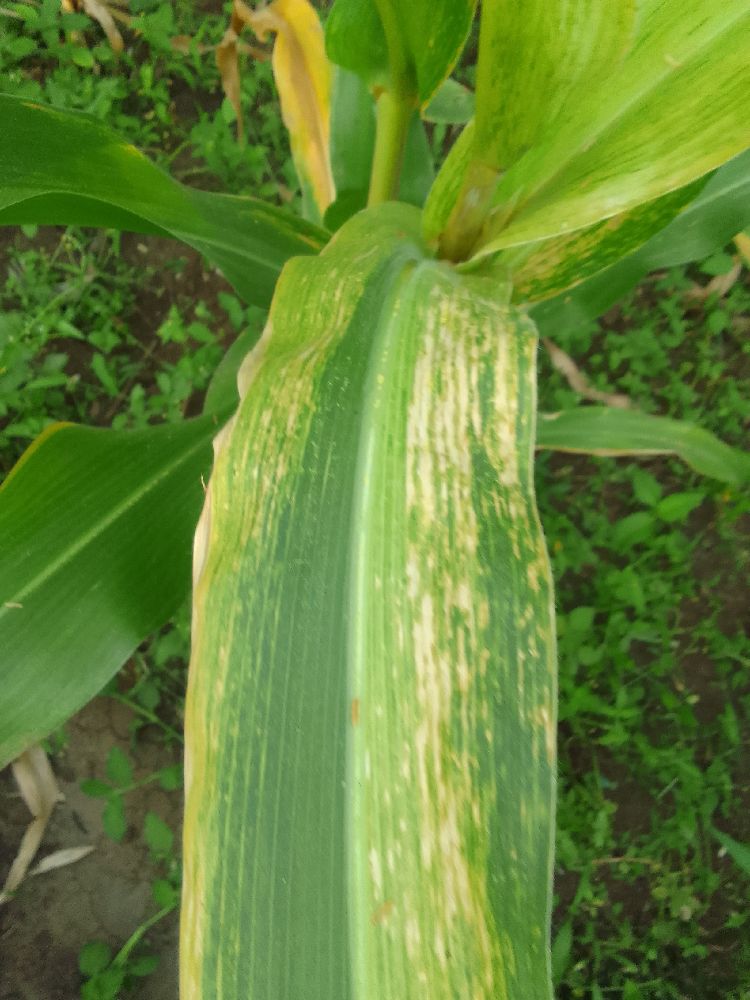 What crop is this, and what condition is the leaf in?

maize, maize lethal necrosis
